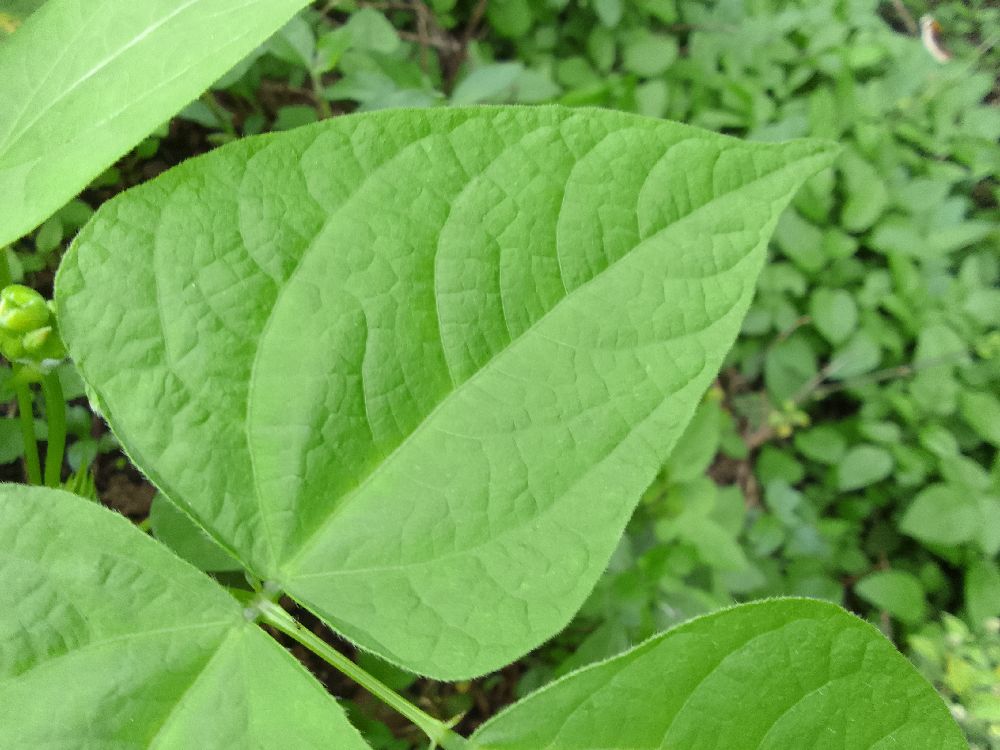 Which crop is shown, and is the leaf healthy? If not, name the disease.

common bean, healthy
